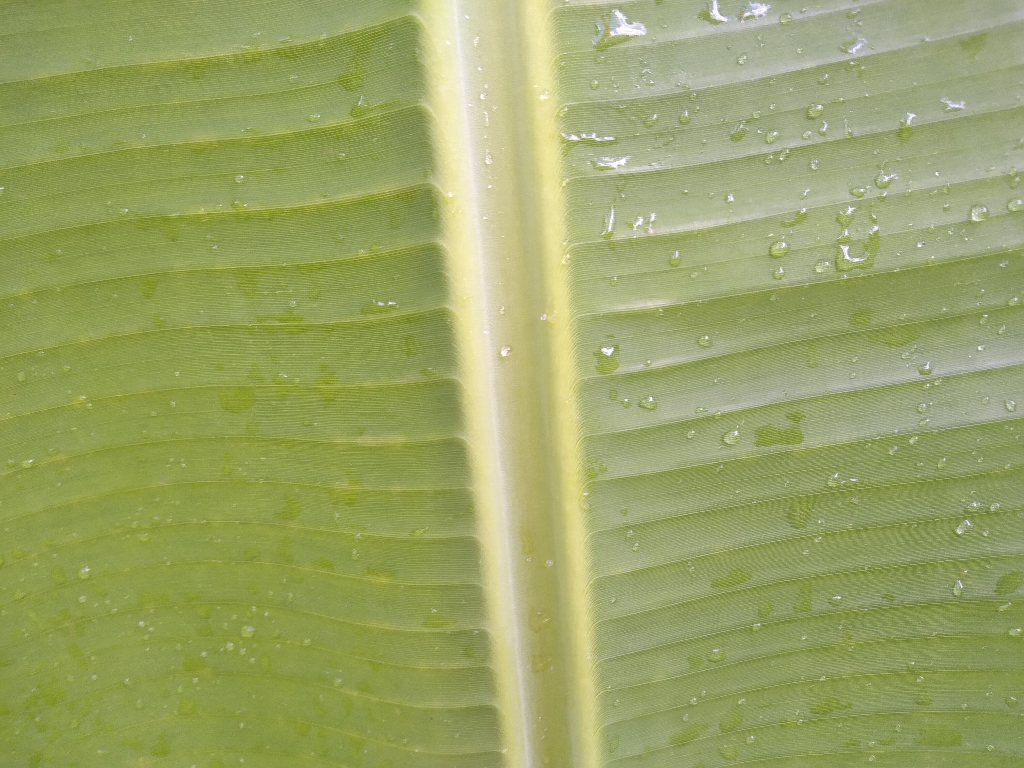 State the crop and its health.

banana, healthy
